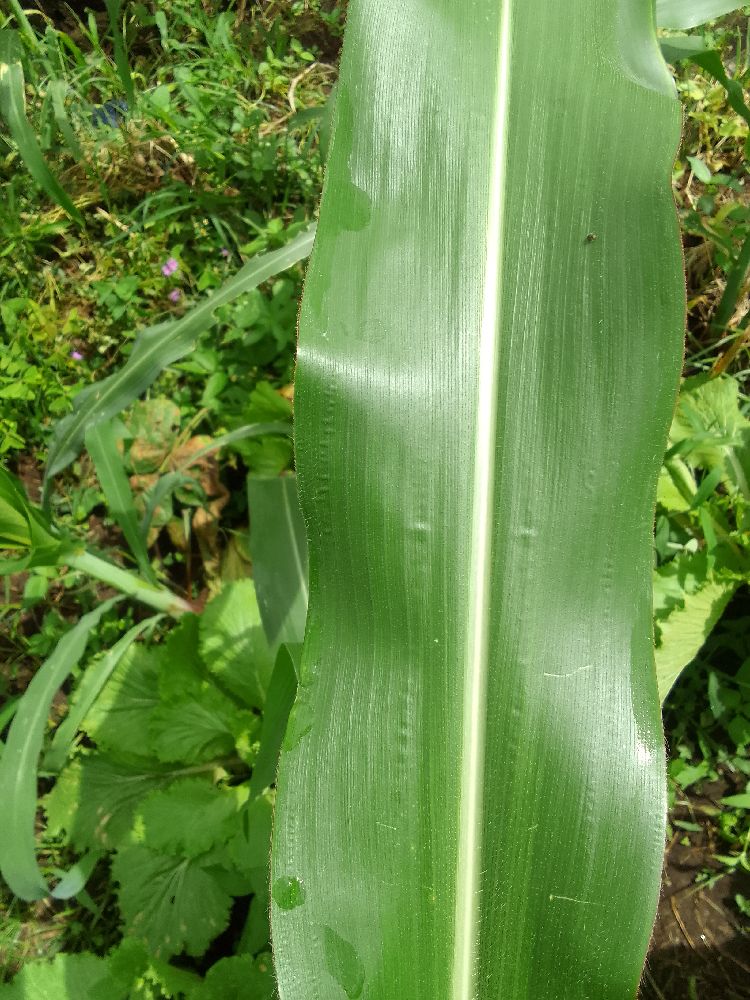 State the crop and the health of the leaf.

maize, healthy
